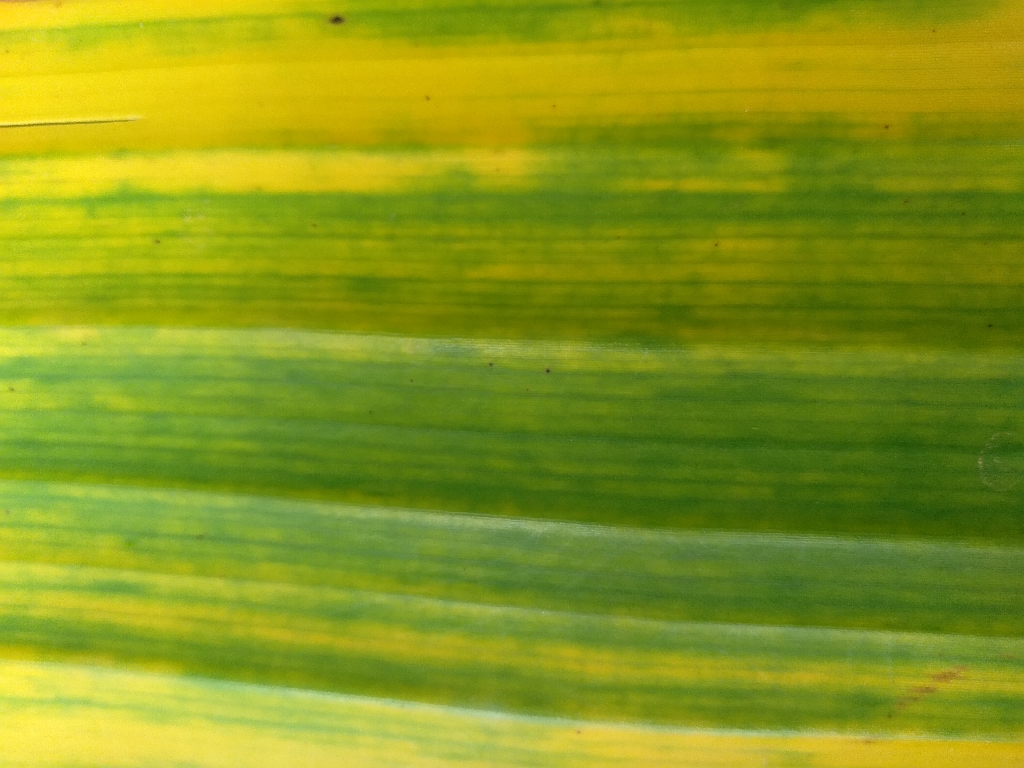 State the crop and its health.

banana, fusarium wilt race 1
